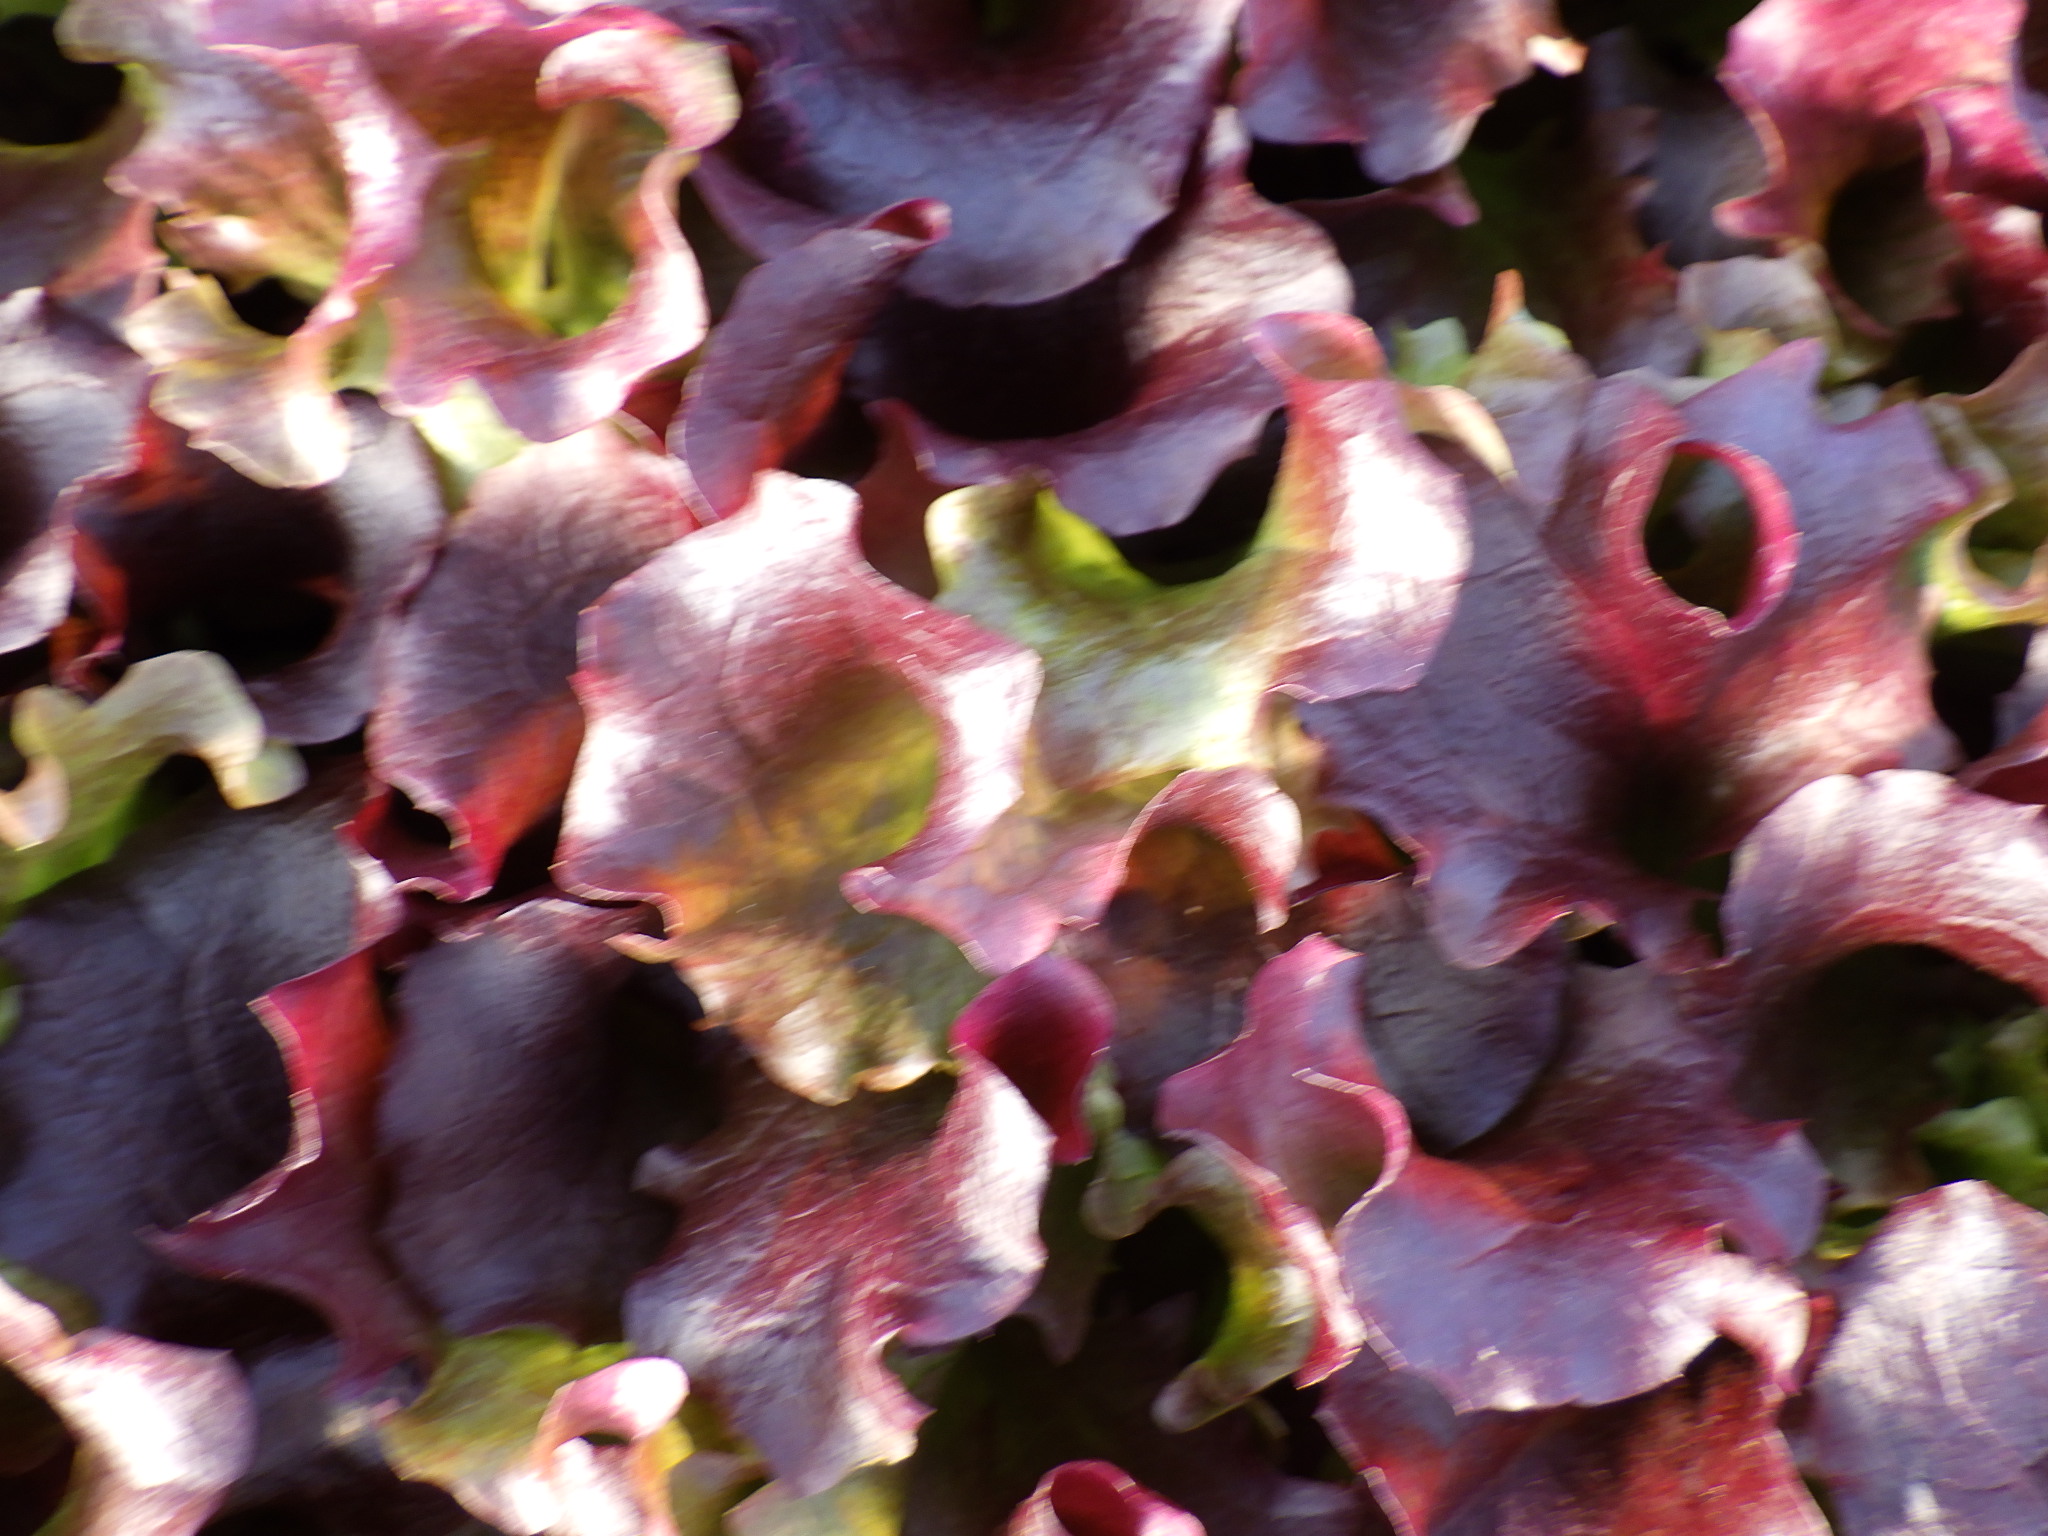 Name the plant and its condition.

lettuce, healthy
